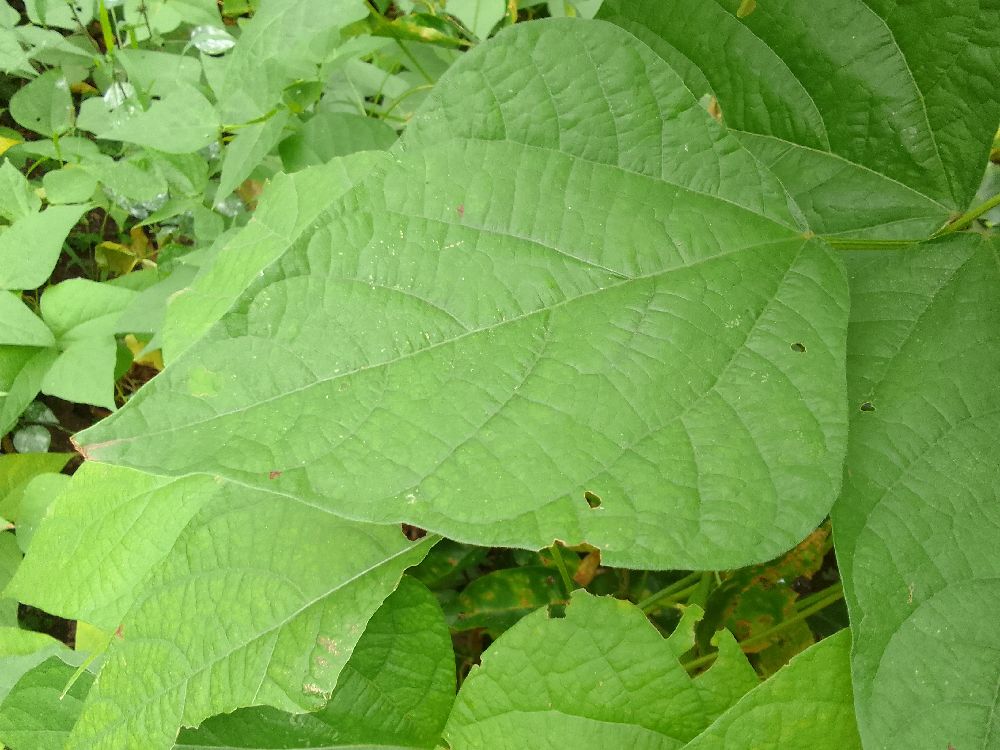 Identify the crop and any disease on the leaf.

common bean, healthy
